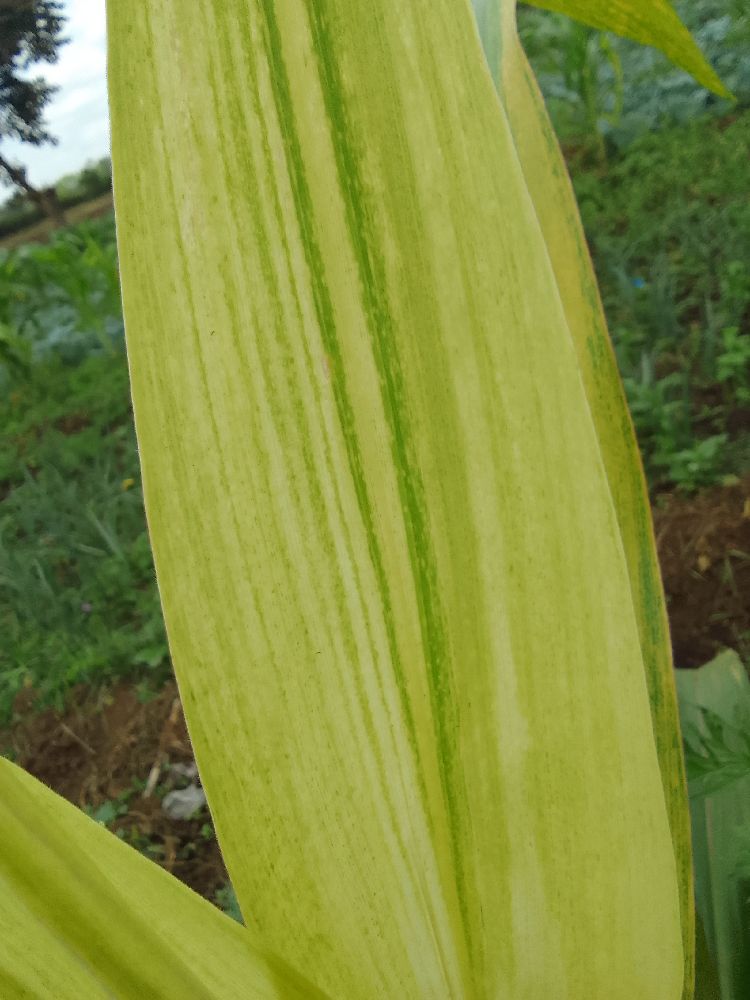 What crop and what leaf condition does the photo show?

maize, maize lethal necrosis
